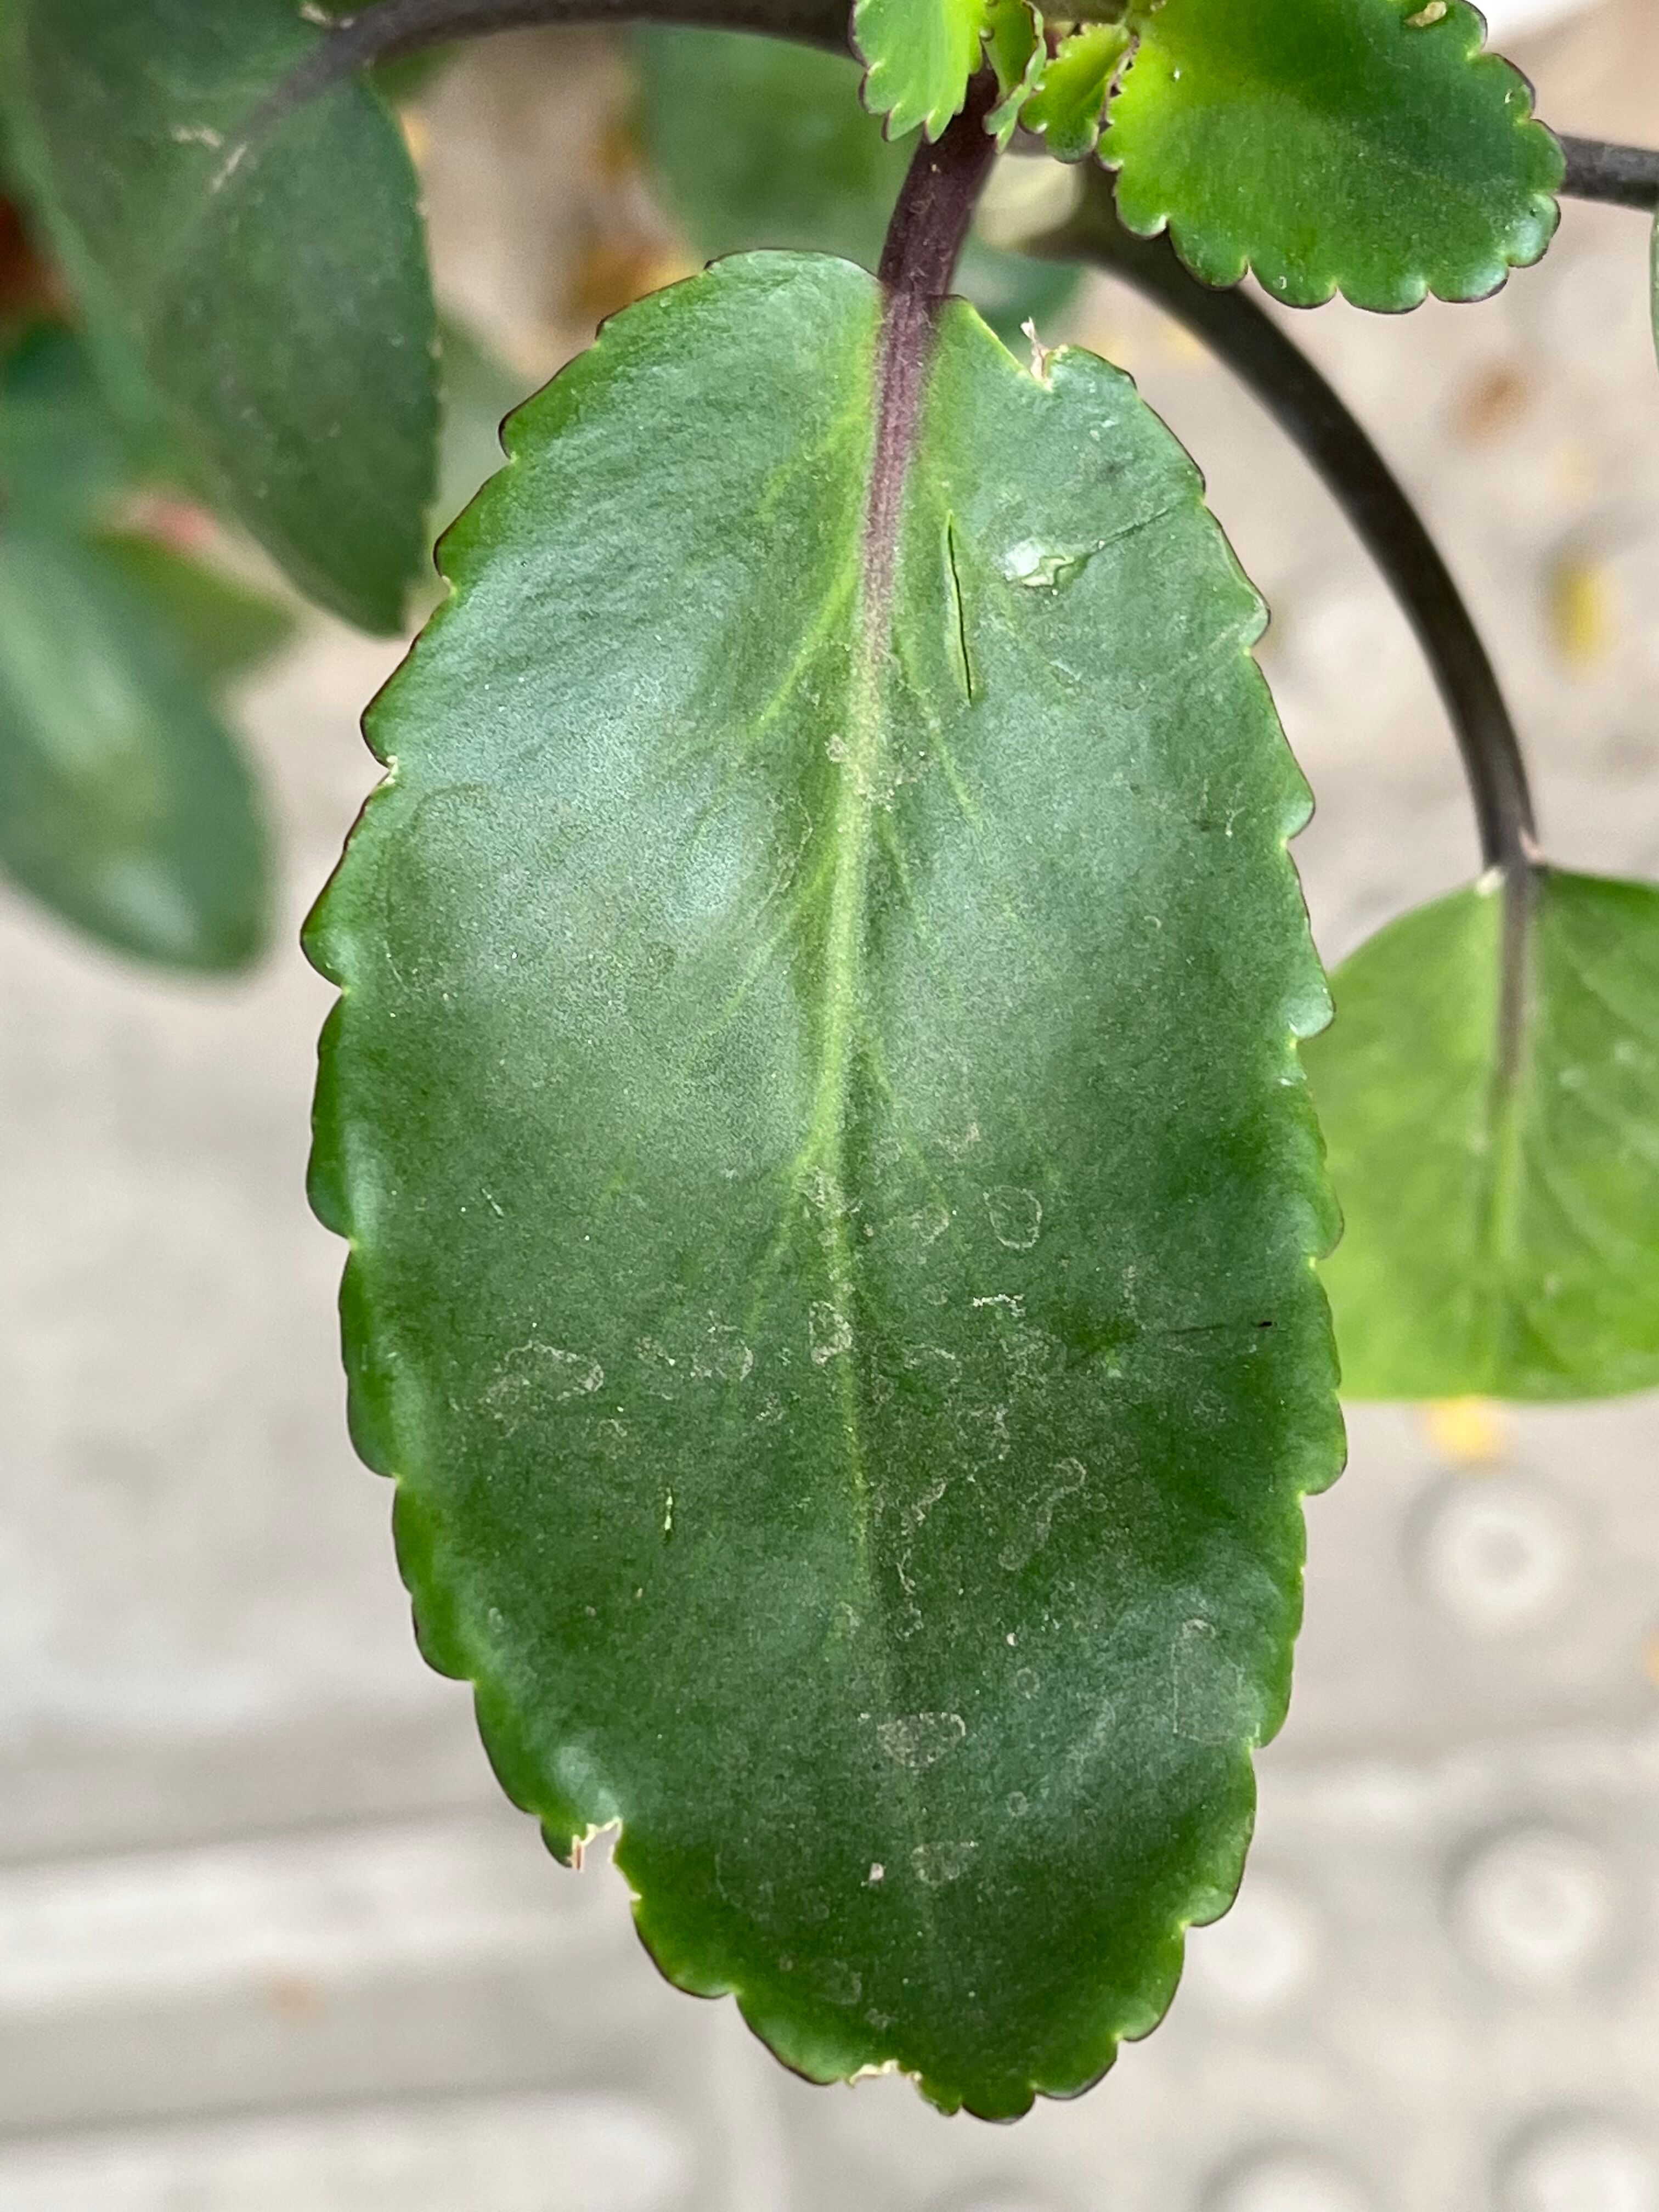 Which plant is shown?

pathorkuci
